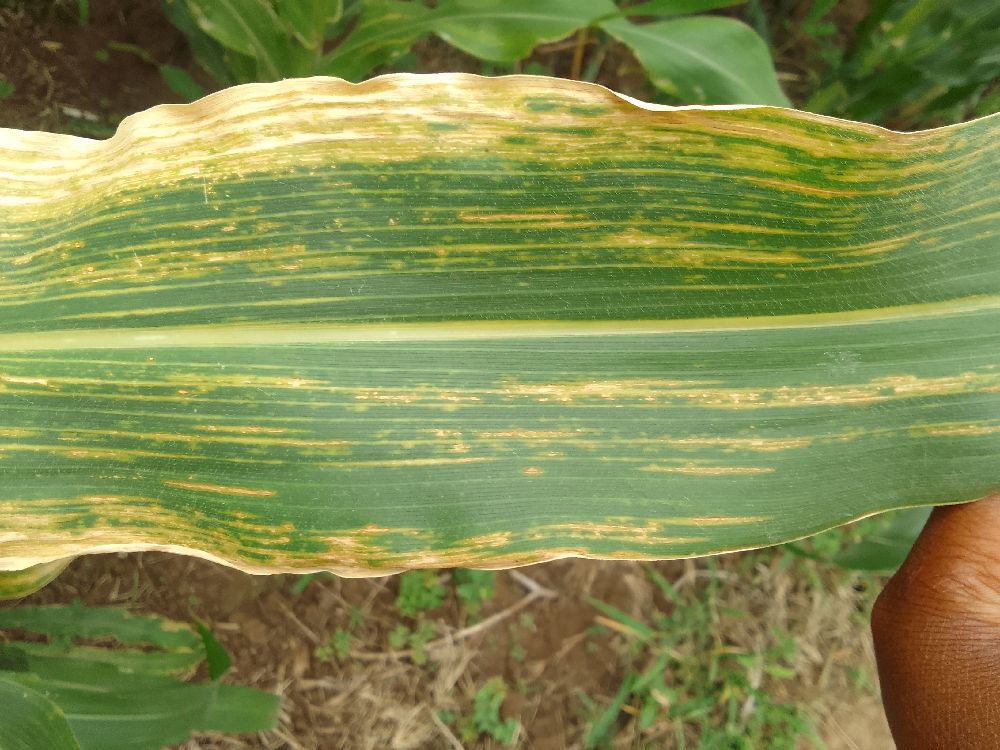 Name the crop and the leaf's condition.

maize, maize lethal necrosis
